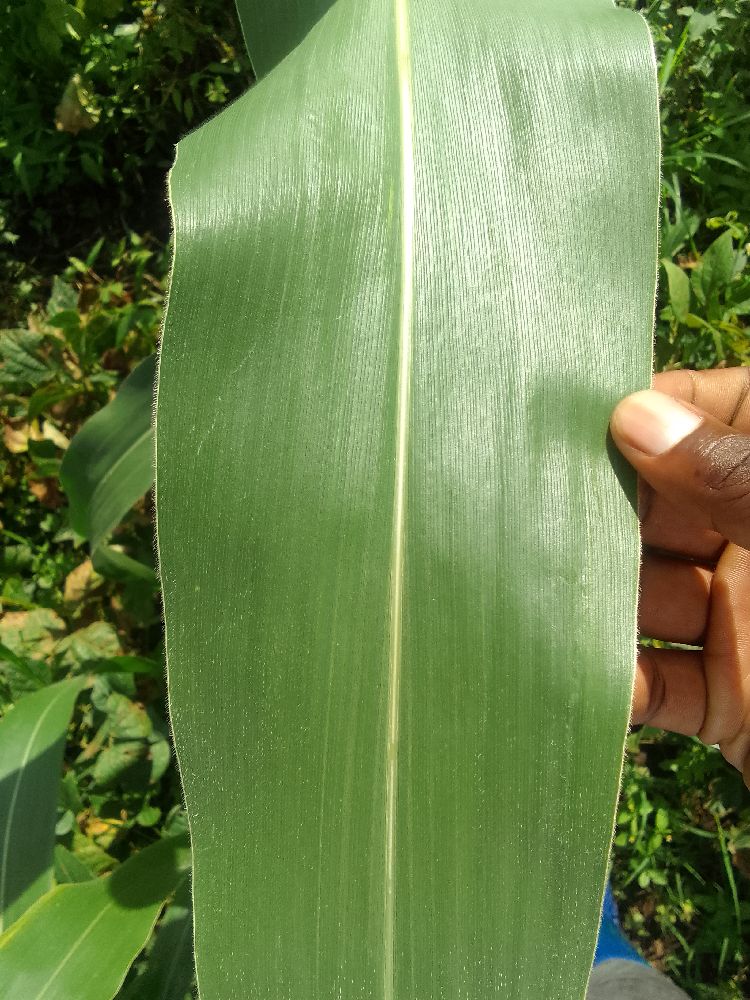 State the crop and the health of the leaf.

maize, healthy
